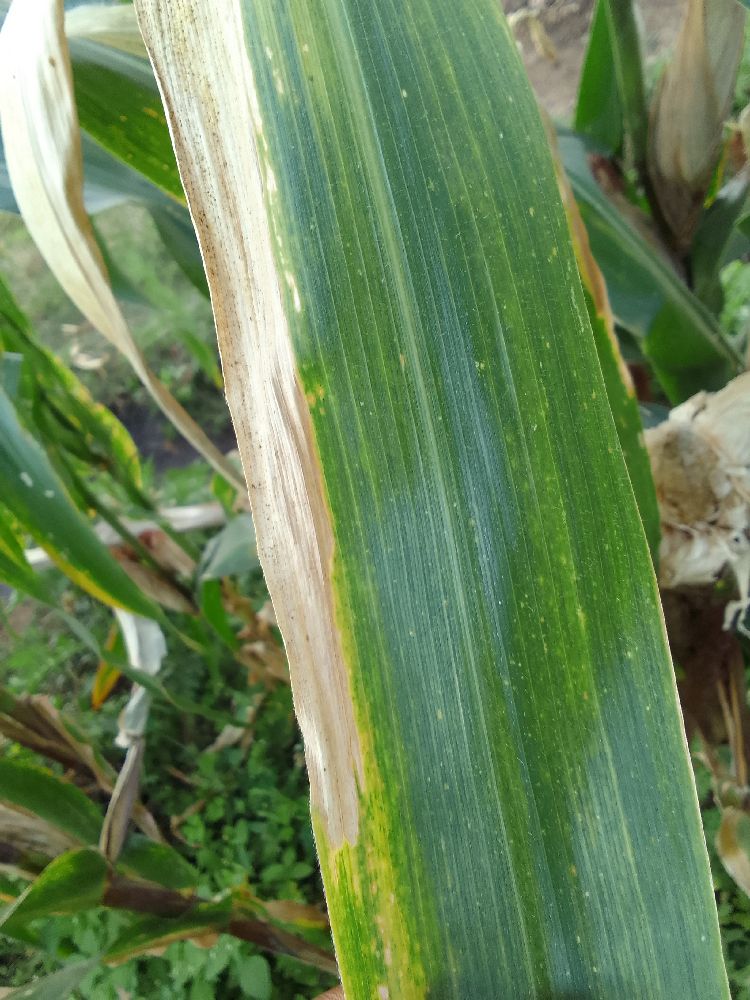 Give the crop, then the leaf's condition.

maize, maize lethal necrosis
